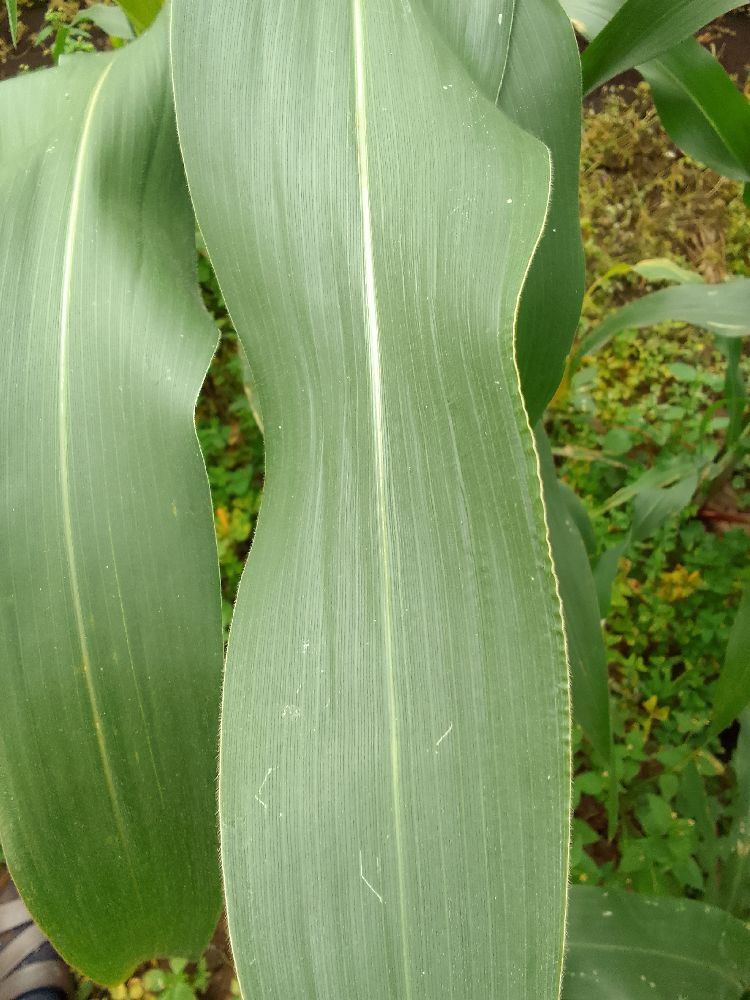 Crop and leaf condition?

maize, healthy
